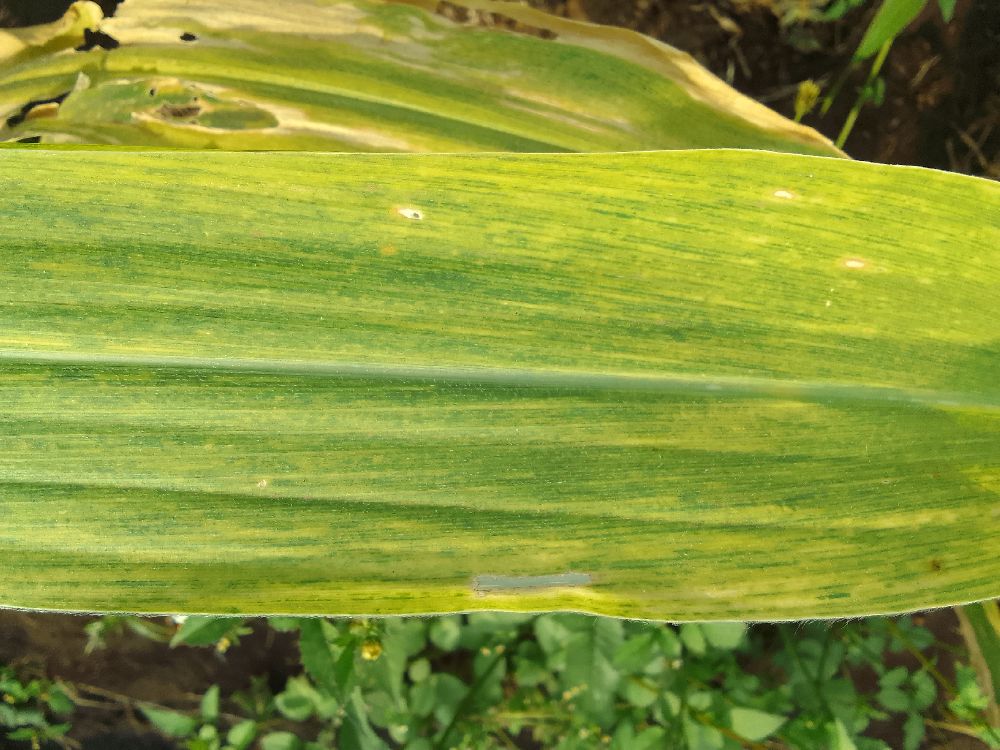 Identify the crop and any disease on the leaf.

maize, maize lethal necrosis
